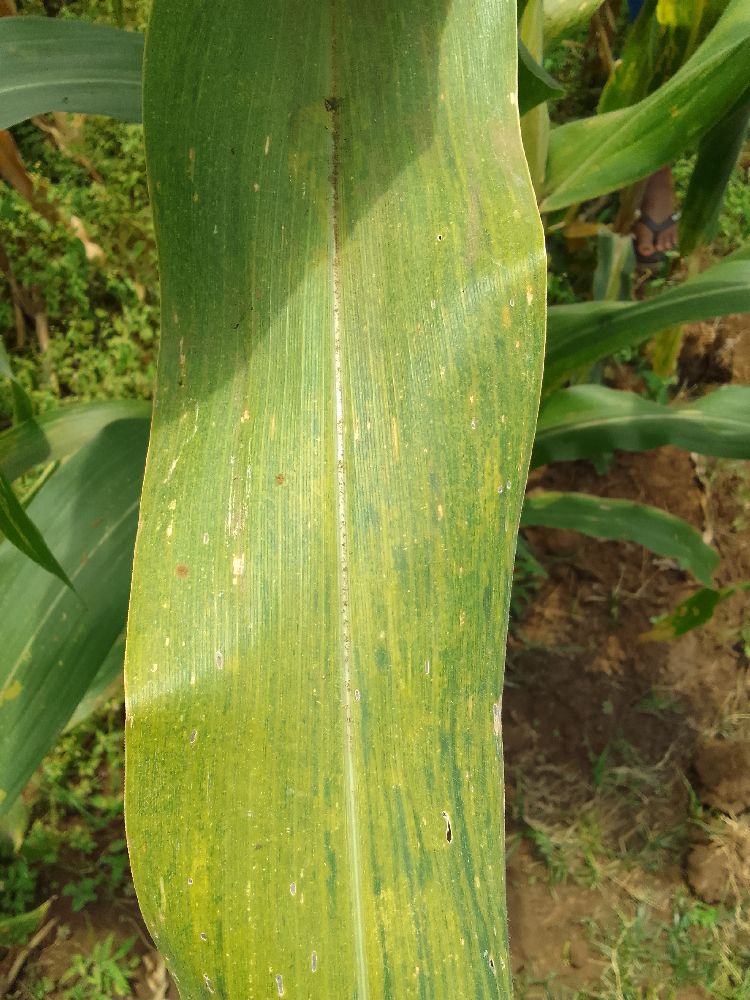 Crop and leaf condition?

maize, maize lethal necrosis
